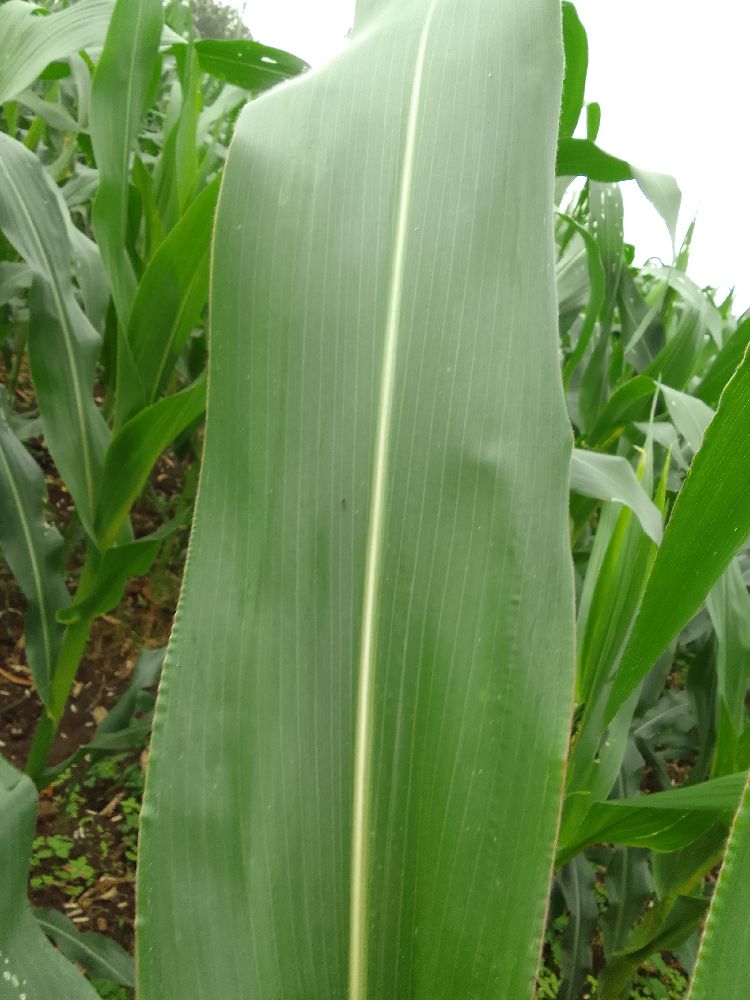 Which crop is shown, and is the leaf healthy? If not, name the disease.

maize, healthy
